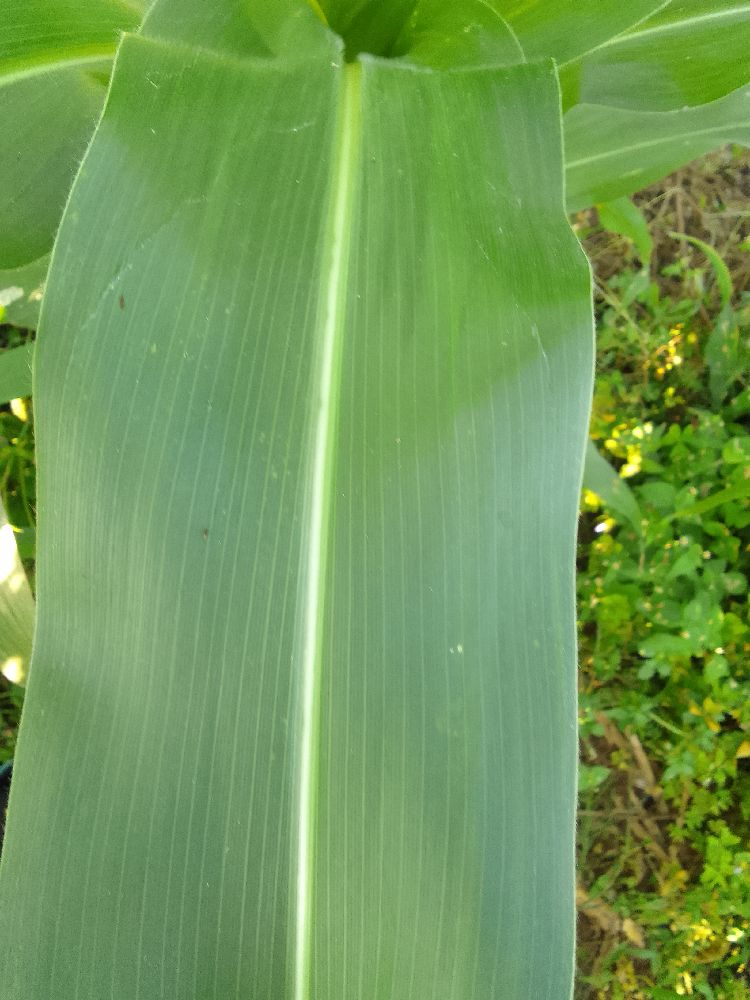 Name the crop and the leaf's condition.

maize, healthy
